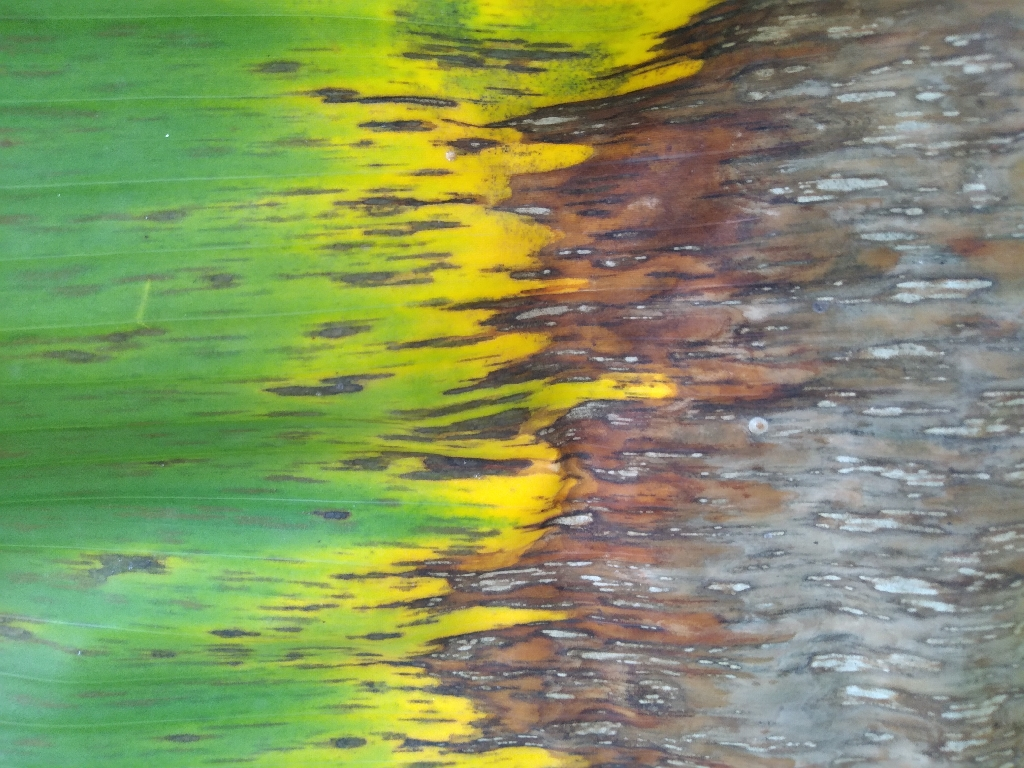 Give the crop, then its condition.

banana, black sigatoka
